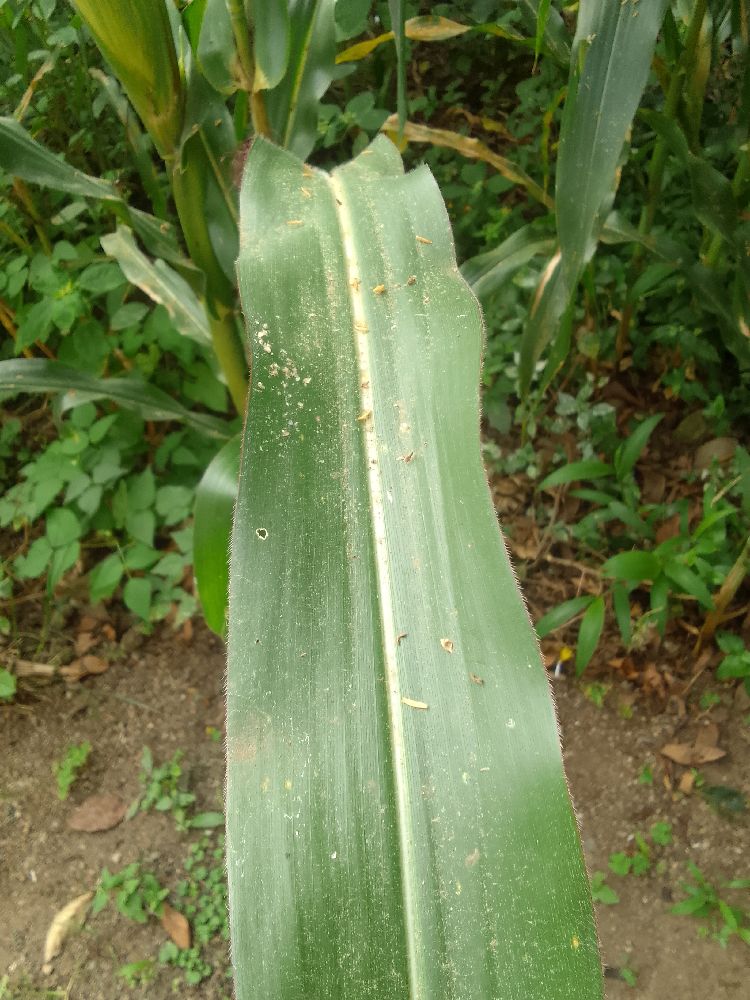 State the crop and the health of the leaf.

maize, healthy
